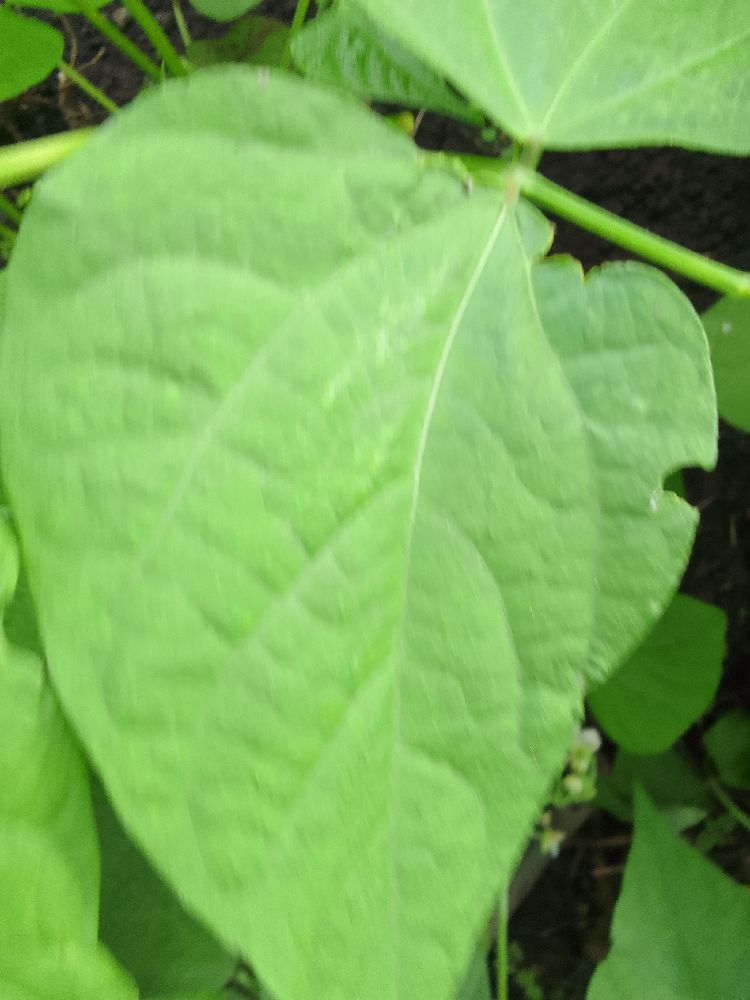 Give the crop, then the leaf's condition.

common bean, healthy
